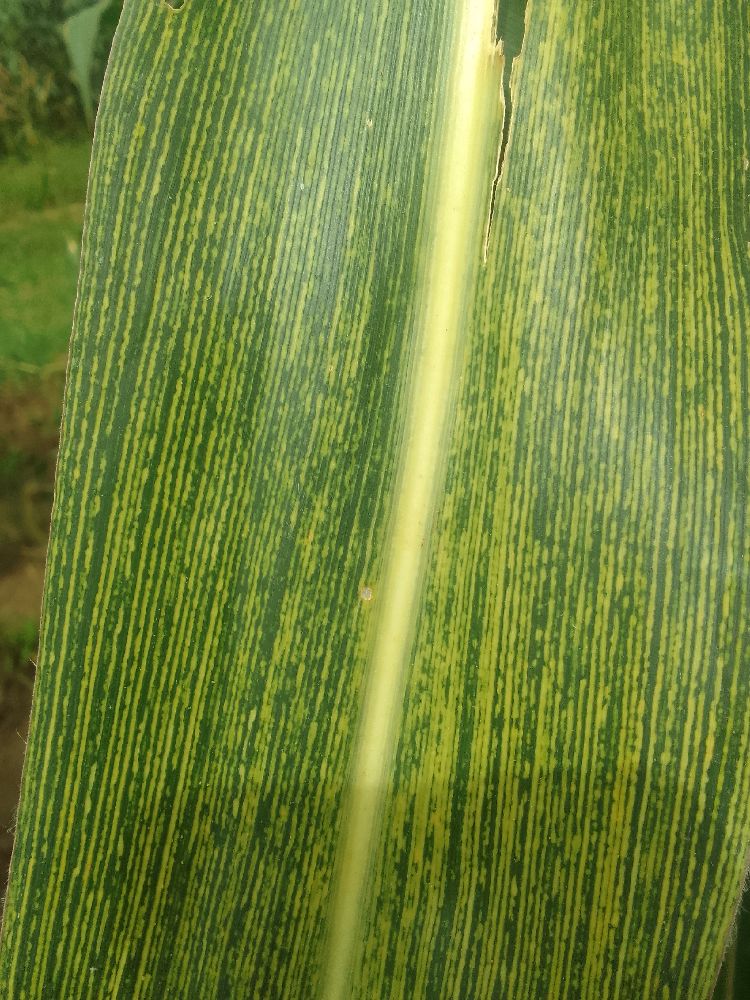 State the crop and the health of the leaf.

maize, maize streak virus
